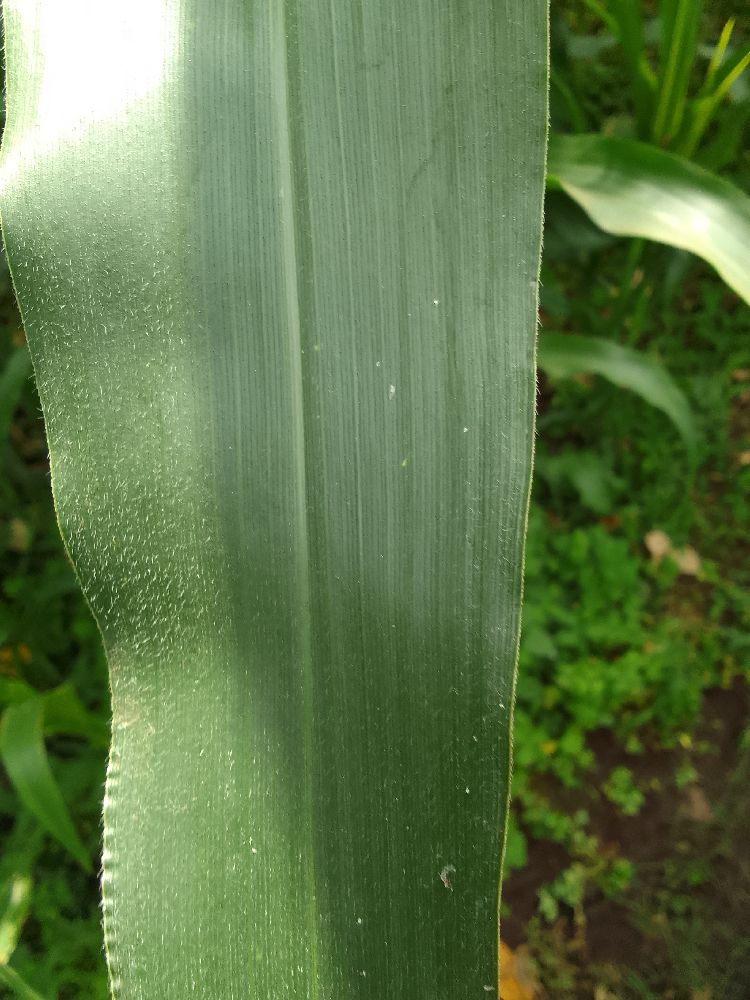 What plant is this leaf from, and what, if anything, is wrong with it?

maize, healthy
